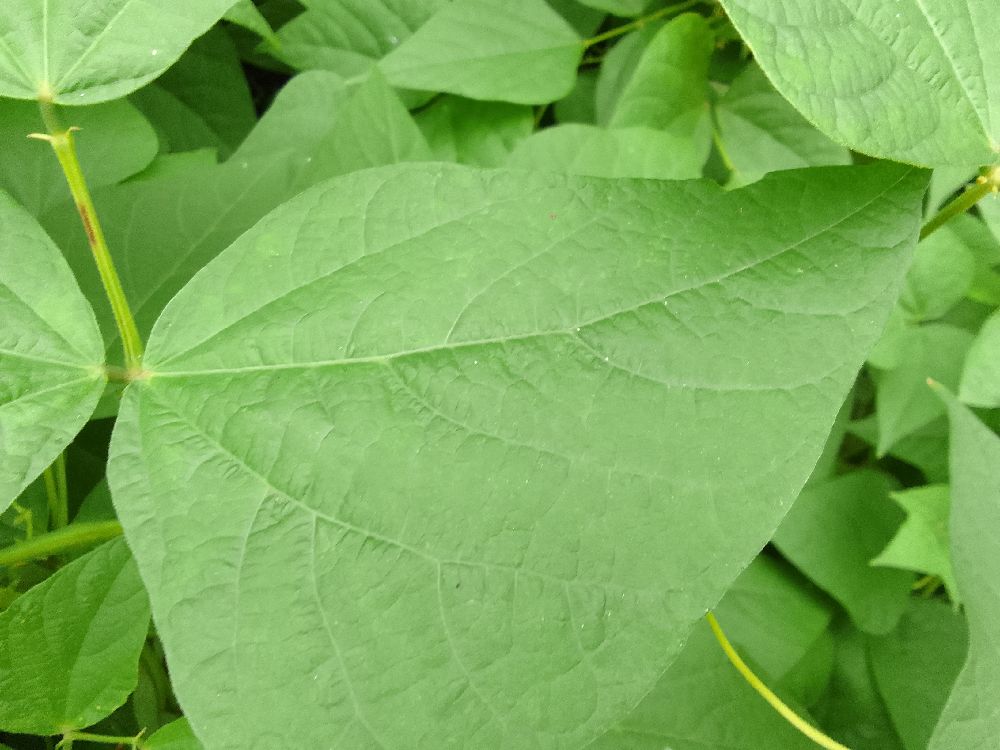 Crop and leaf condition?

common bean, healthy
